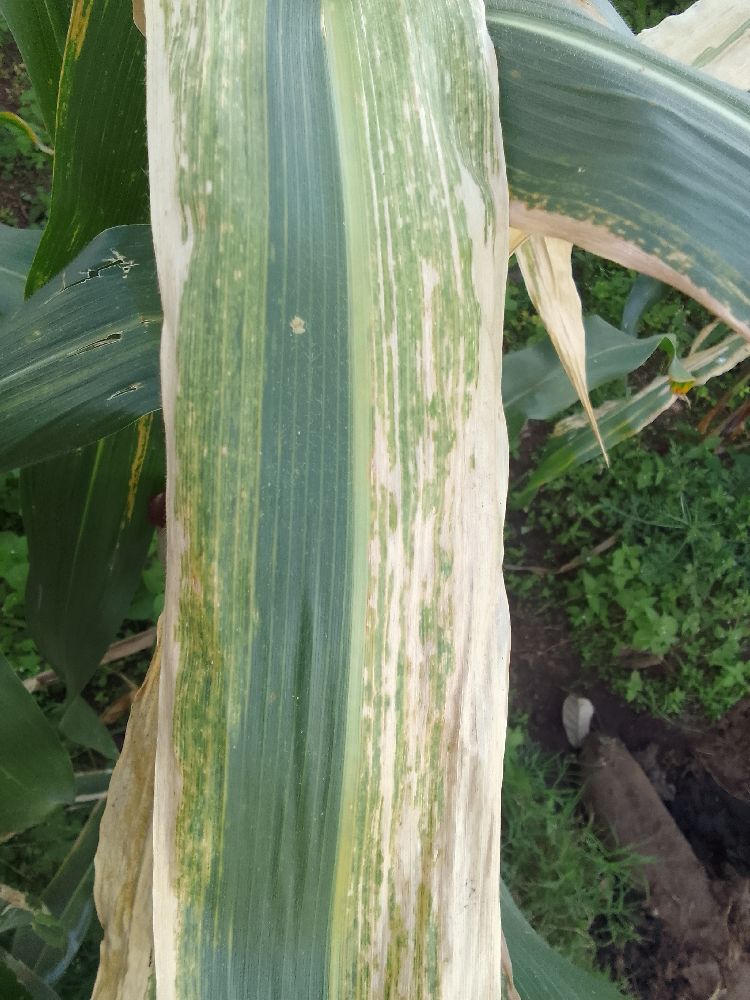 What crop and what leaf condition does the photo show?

maize, maize lethal necrosis
